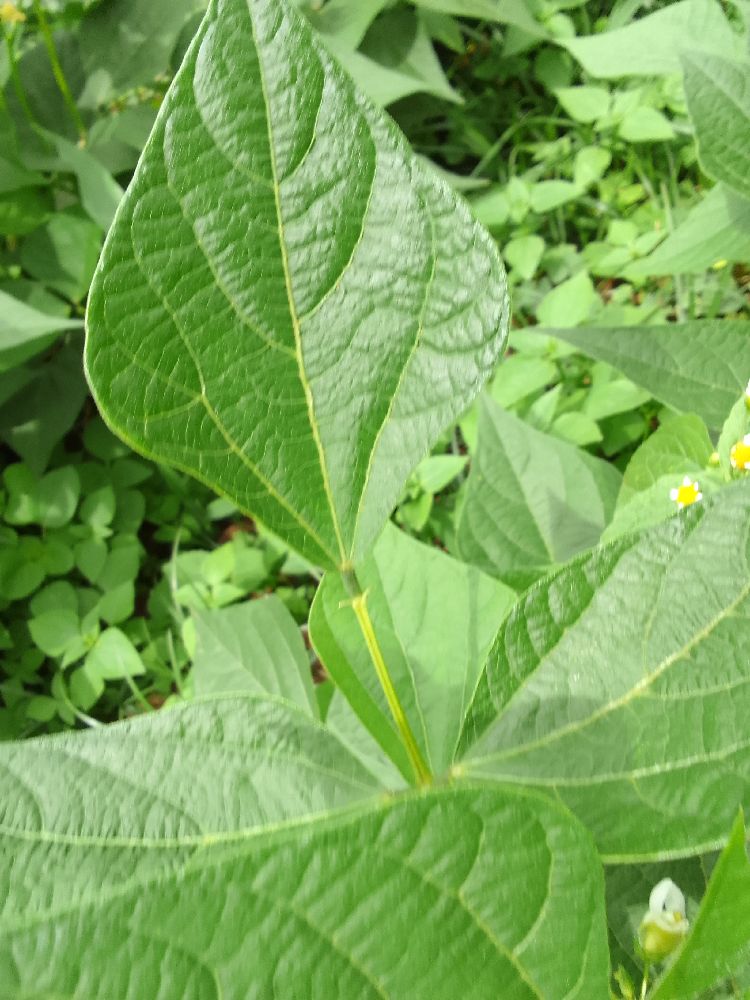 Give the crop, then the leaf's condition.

common bean, healthy
